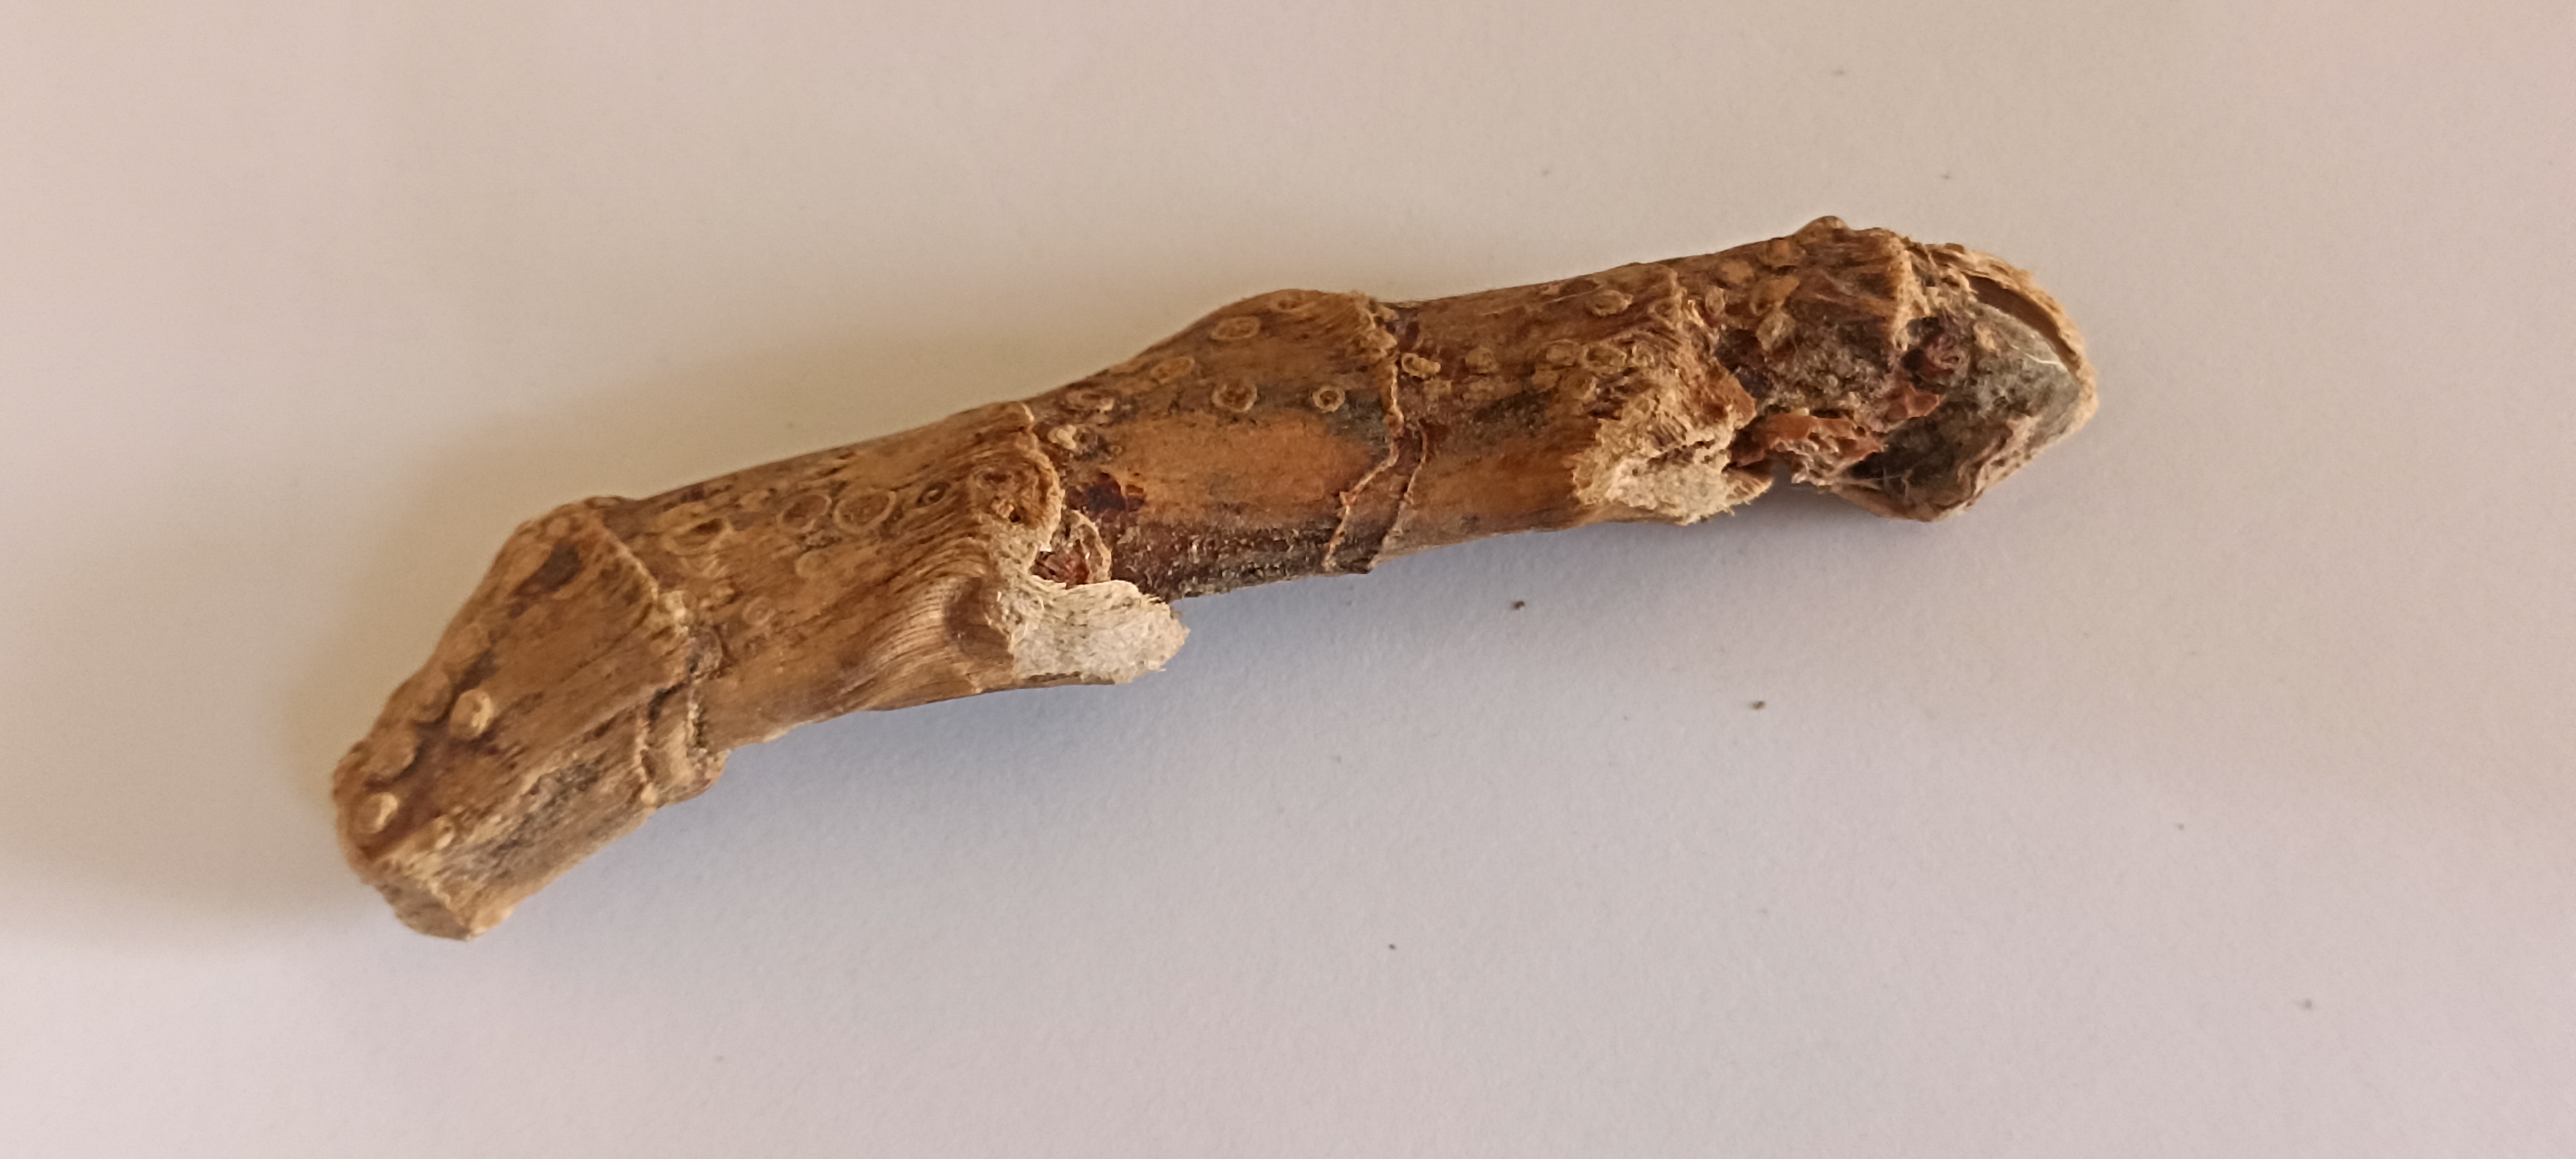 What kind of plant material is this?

vekhand
